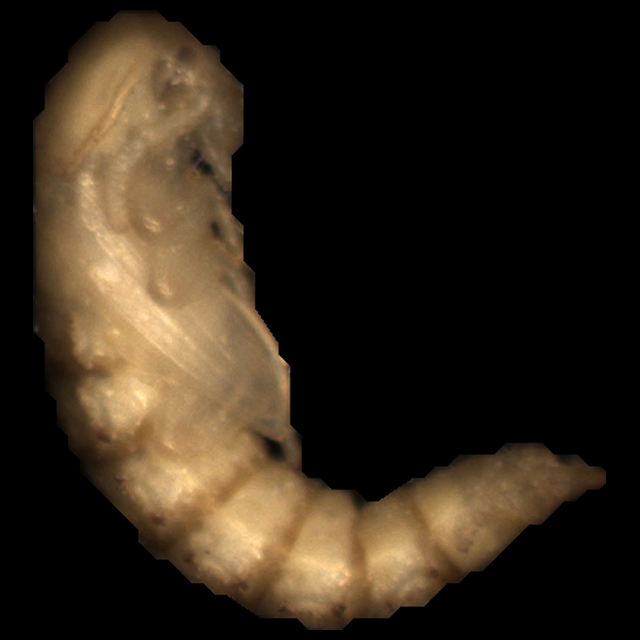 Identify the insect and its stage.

mealworm pupa
